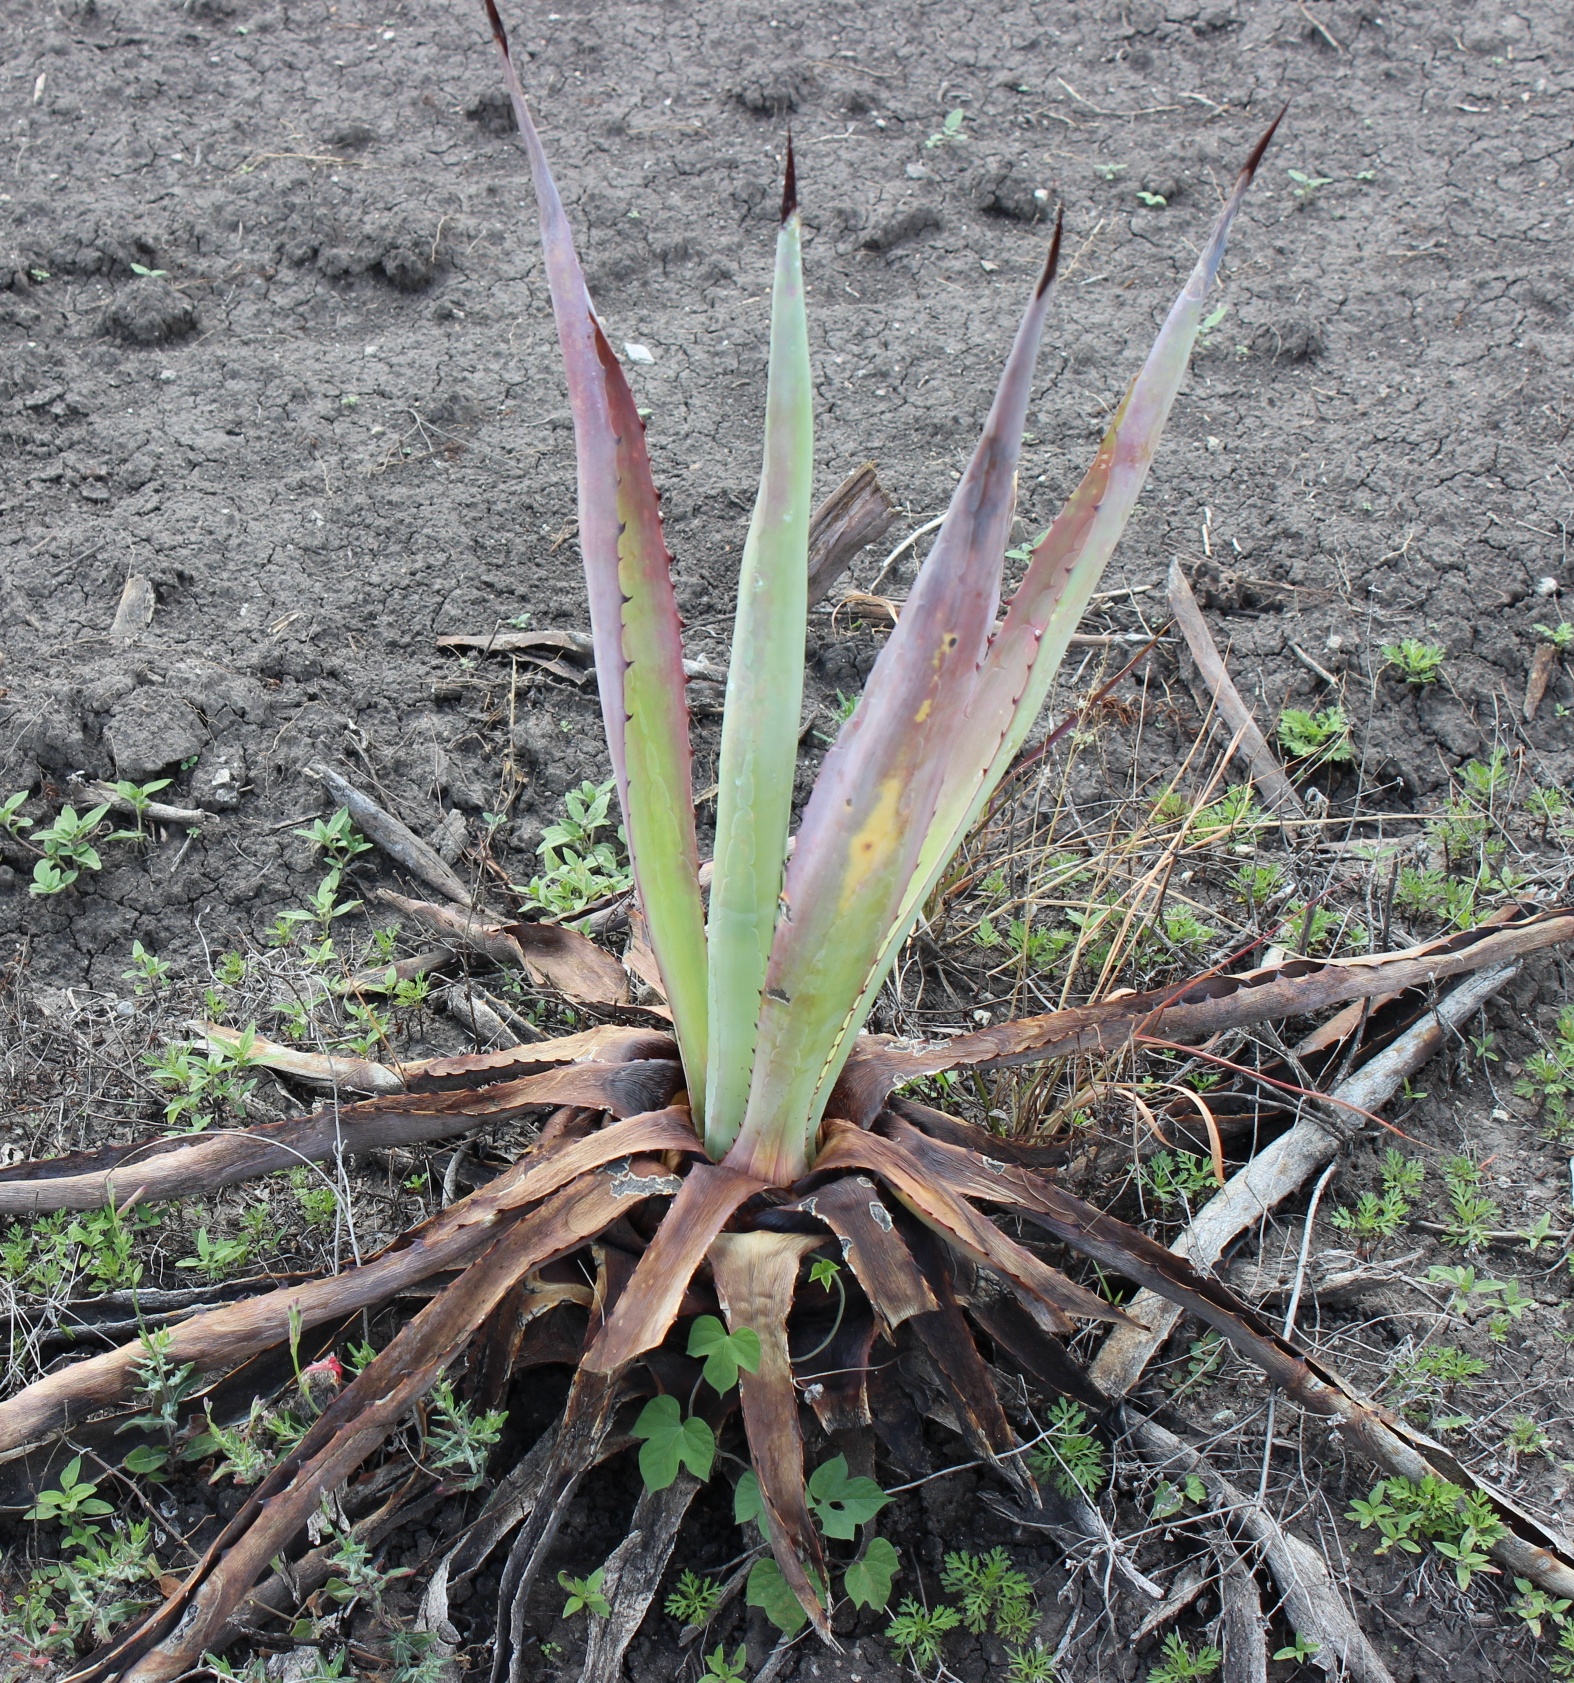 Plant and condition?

agave, sick
